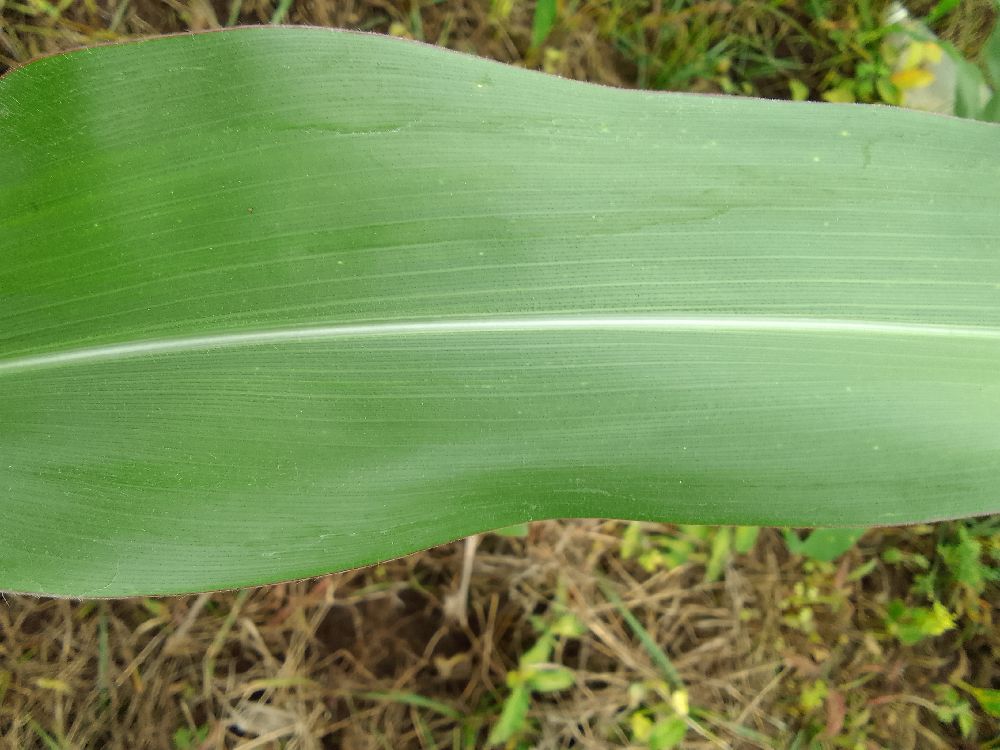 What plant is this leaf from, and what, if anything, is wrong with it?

maize, healthy
